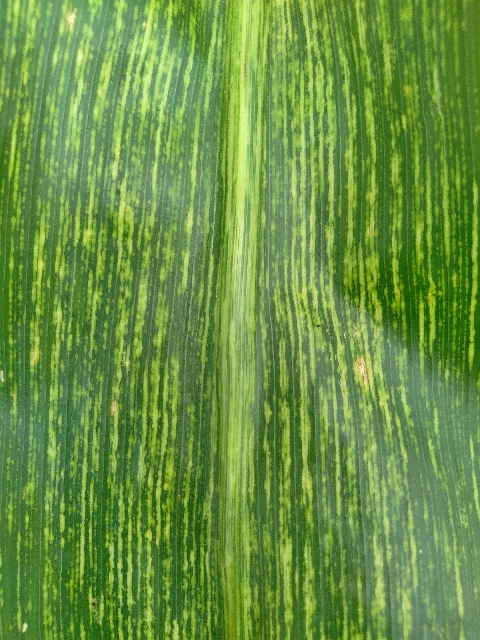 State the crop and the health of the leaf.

maize, maize streak virus
